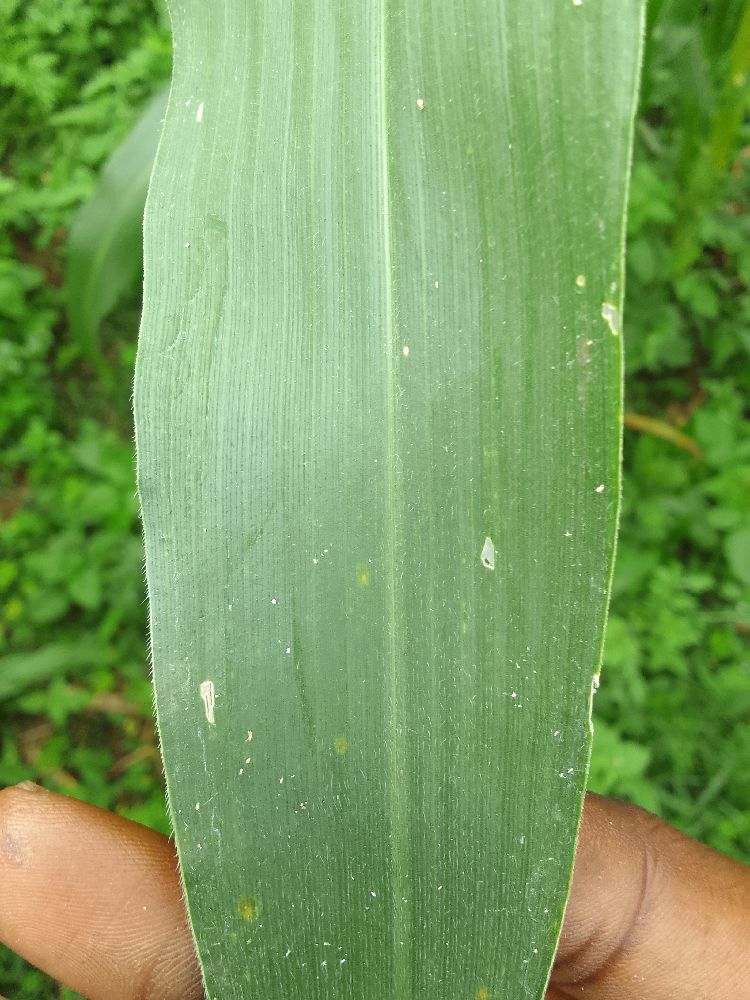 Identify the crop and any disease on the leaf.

maize, healthy
